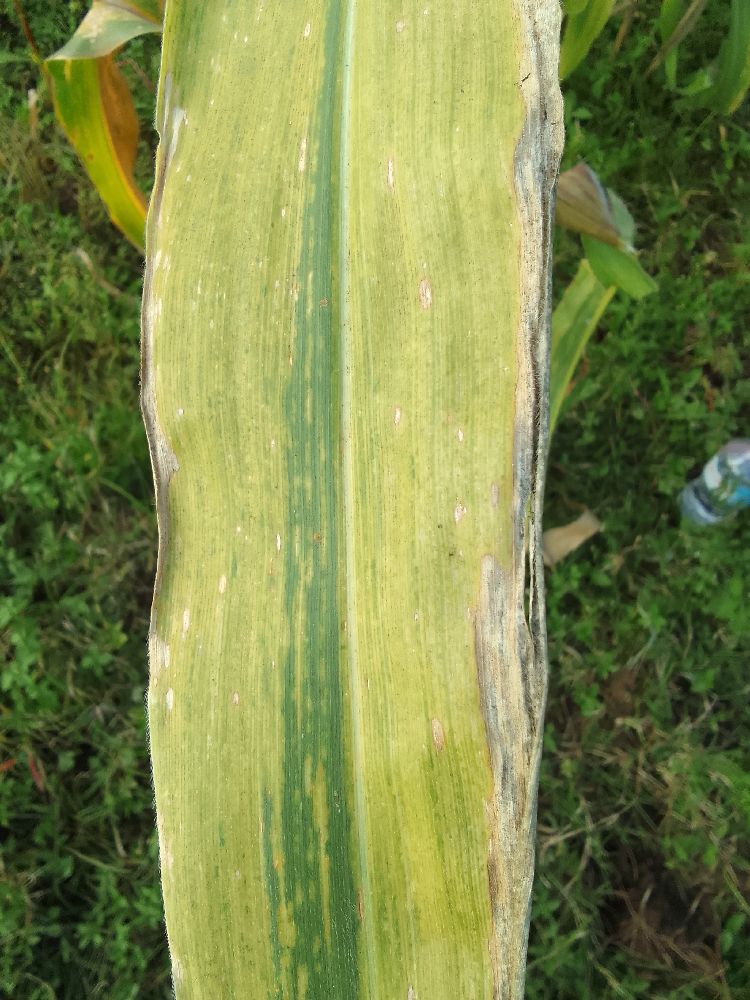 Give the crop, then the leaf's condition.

maize, maize lethal necrosis
